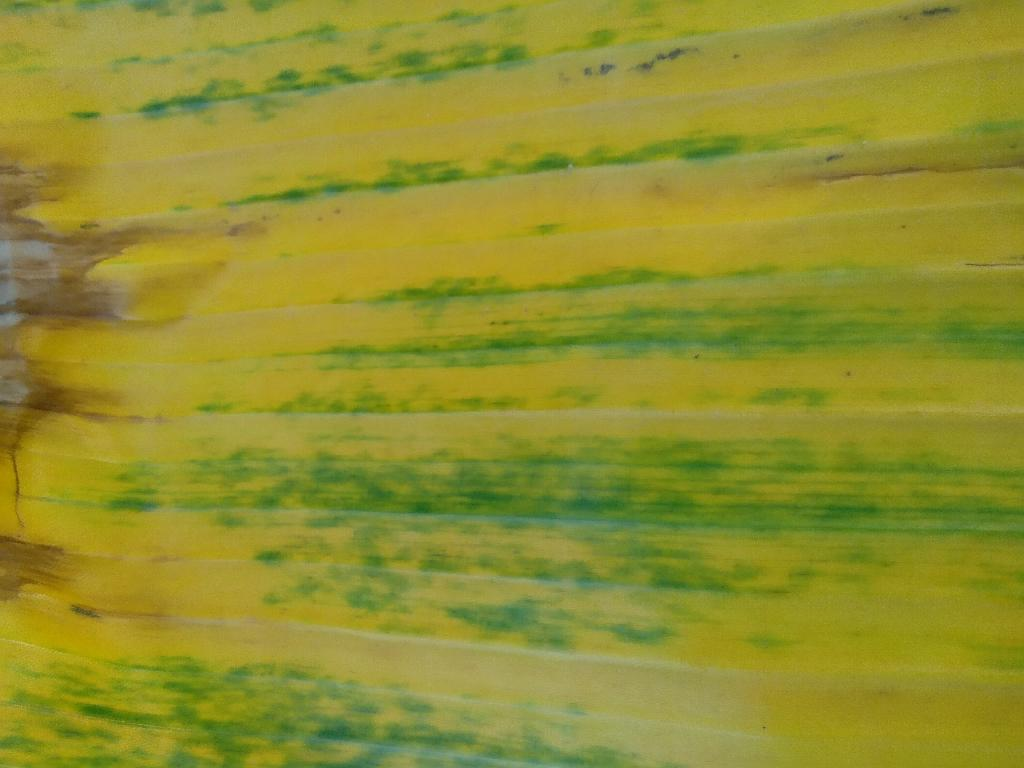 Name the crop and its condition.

banana, fusarium wilt race 1
